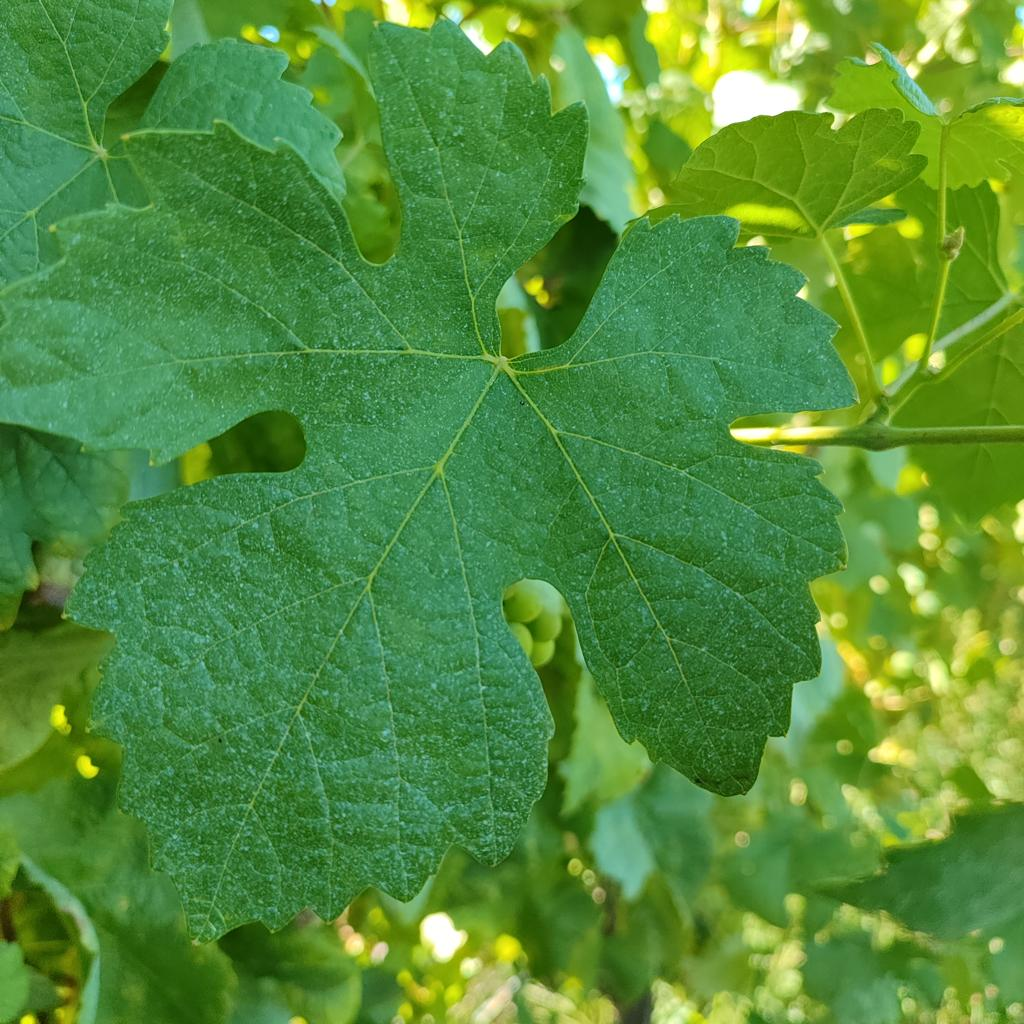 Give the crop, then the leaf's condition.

grapevine, healthy
